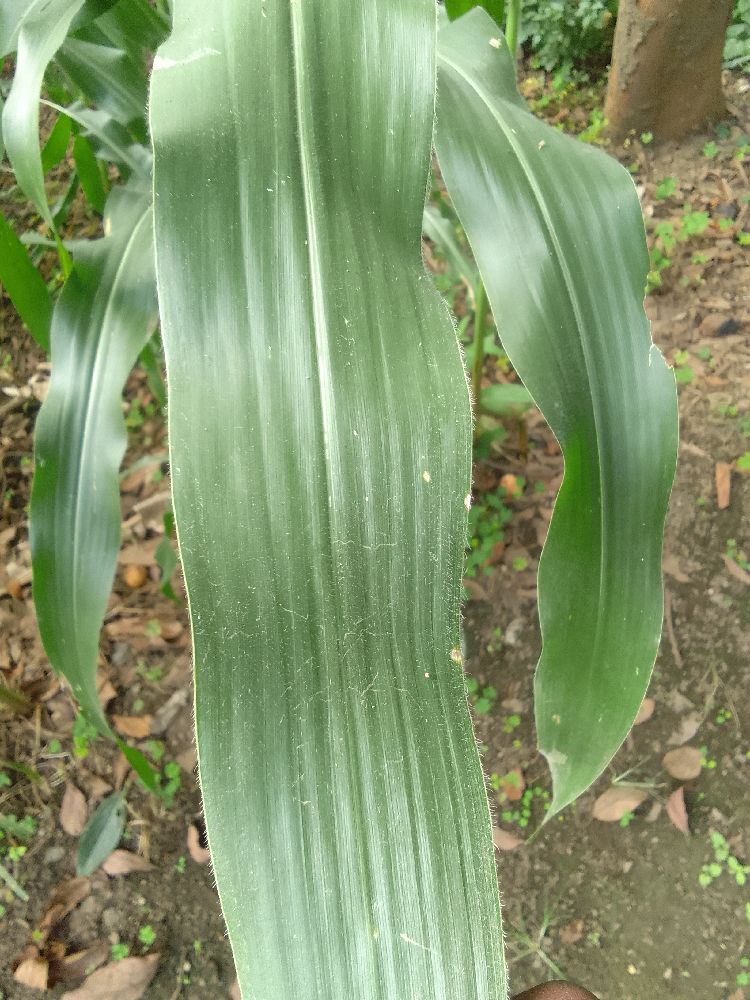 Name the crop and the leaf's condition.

maize, healthy
